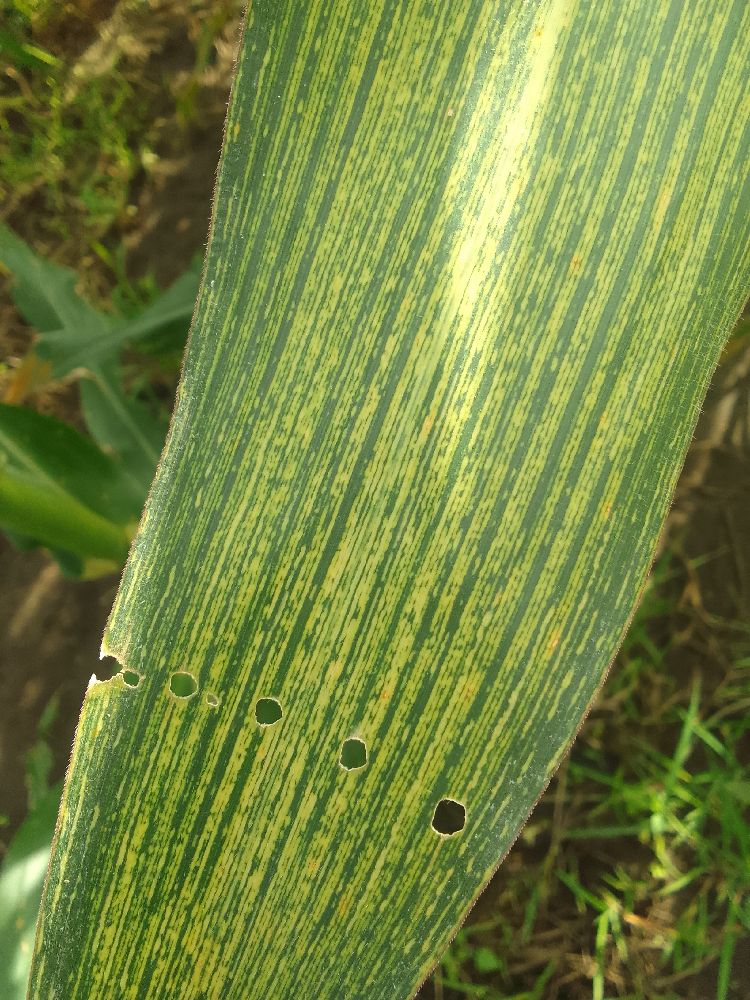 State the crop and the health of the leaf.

maize, maize streak virus
